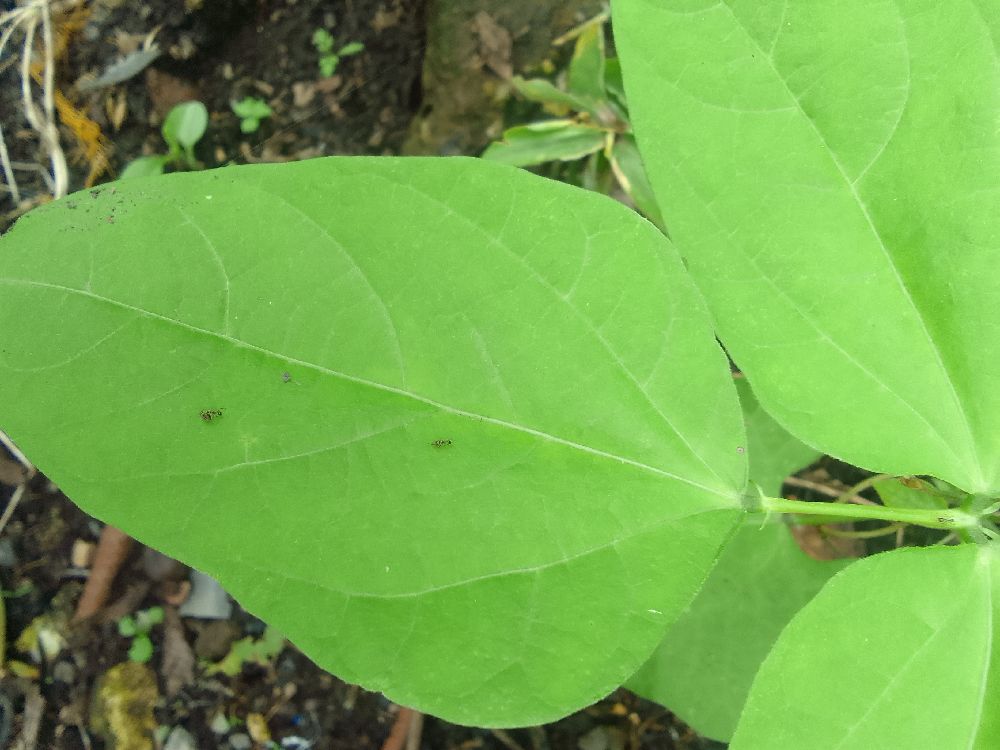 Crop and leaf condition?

common bean, healthy
